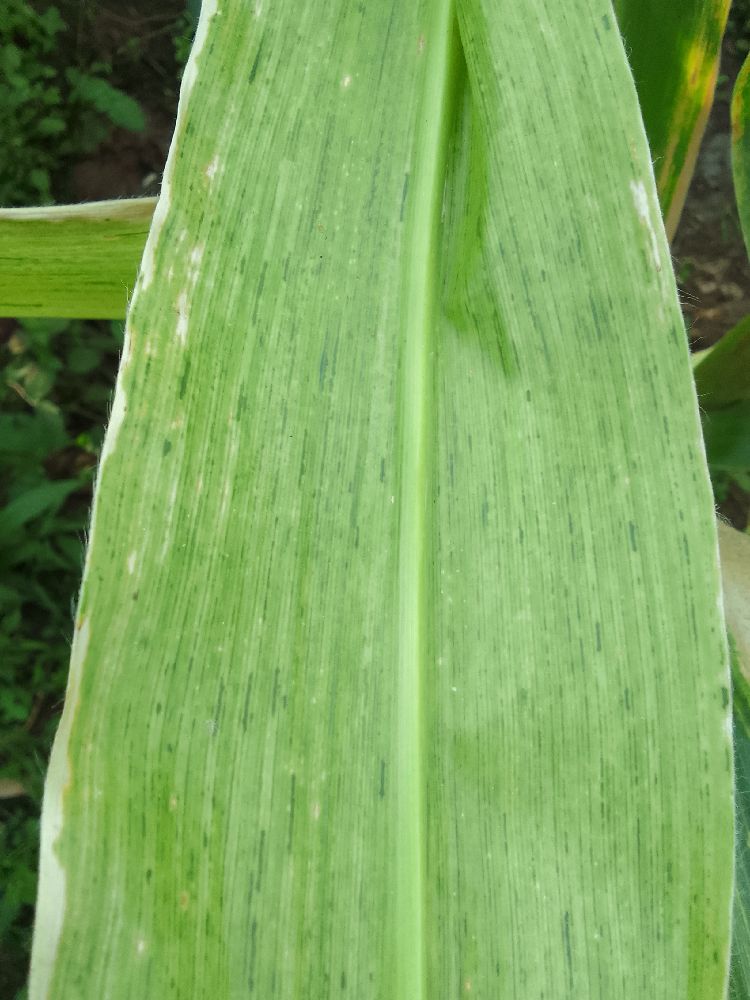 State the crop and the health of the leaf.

maize, maize lethal necrosis
